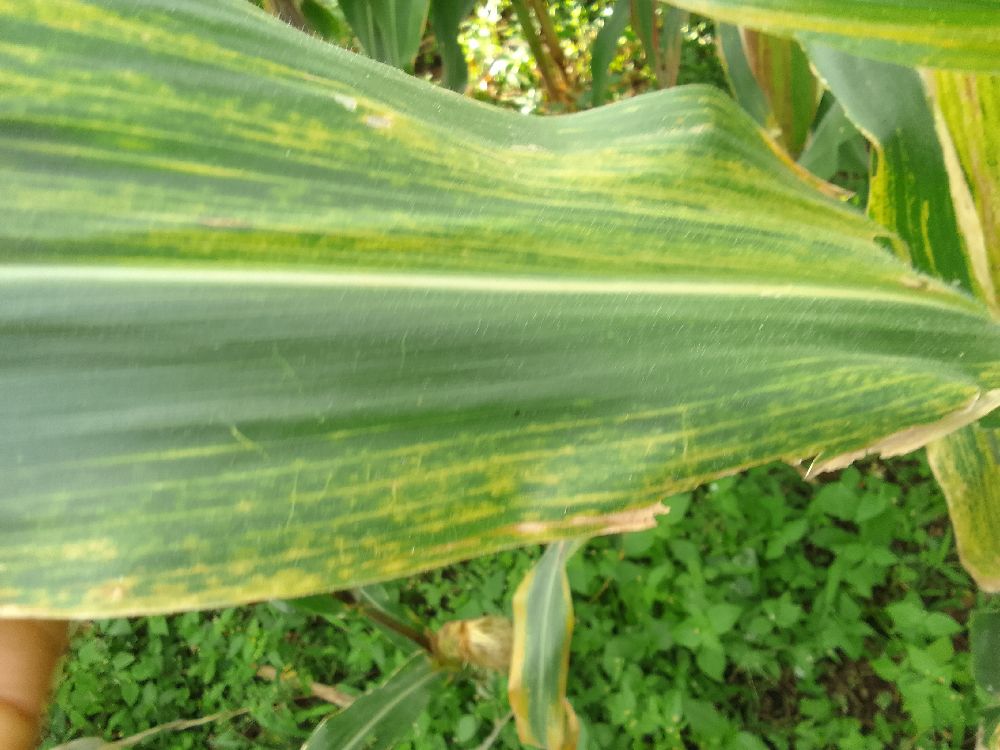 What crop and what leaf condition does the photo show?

maize, maize lethal necrosis
